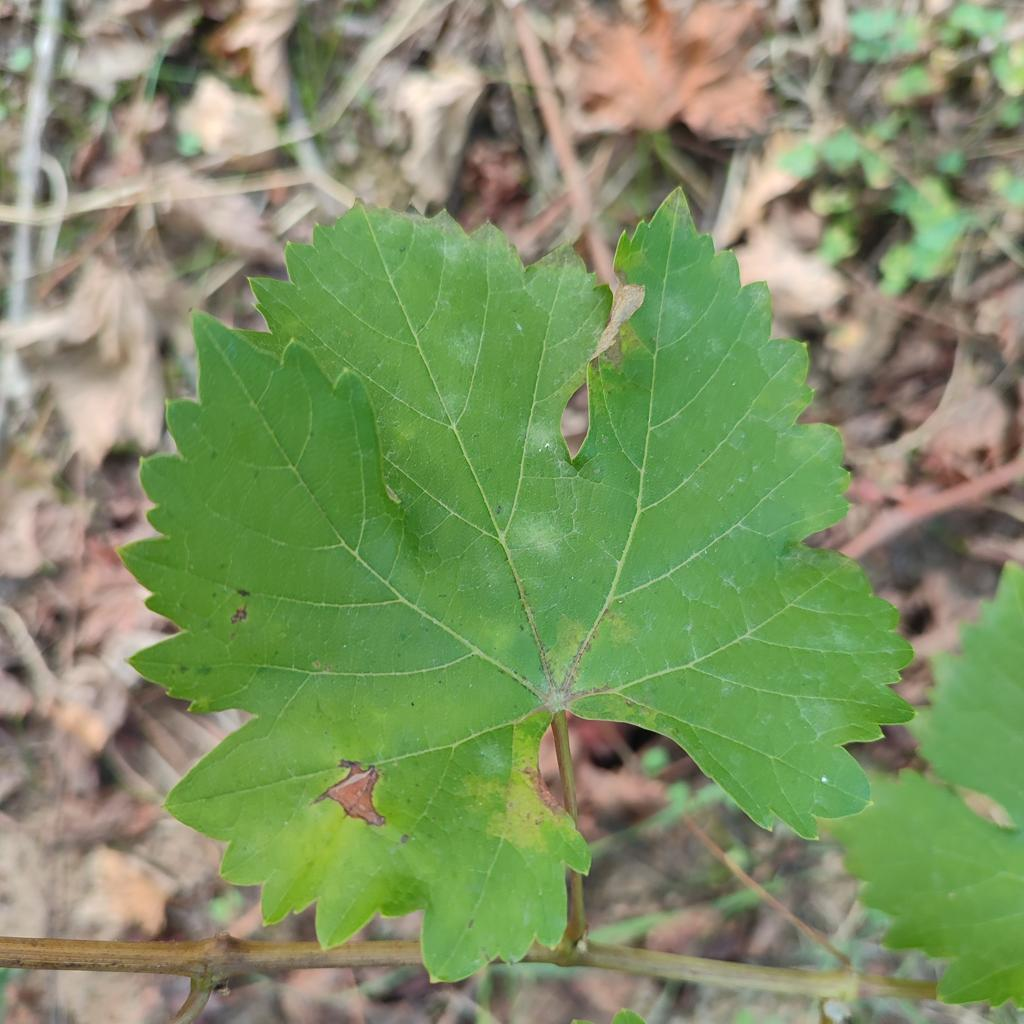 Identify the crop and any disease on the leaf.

grapevine, powdery mildew
